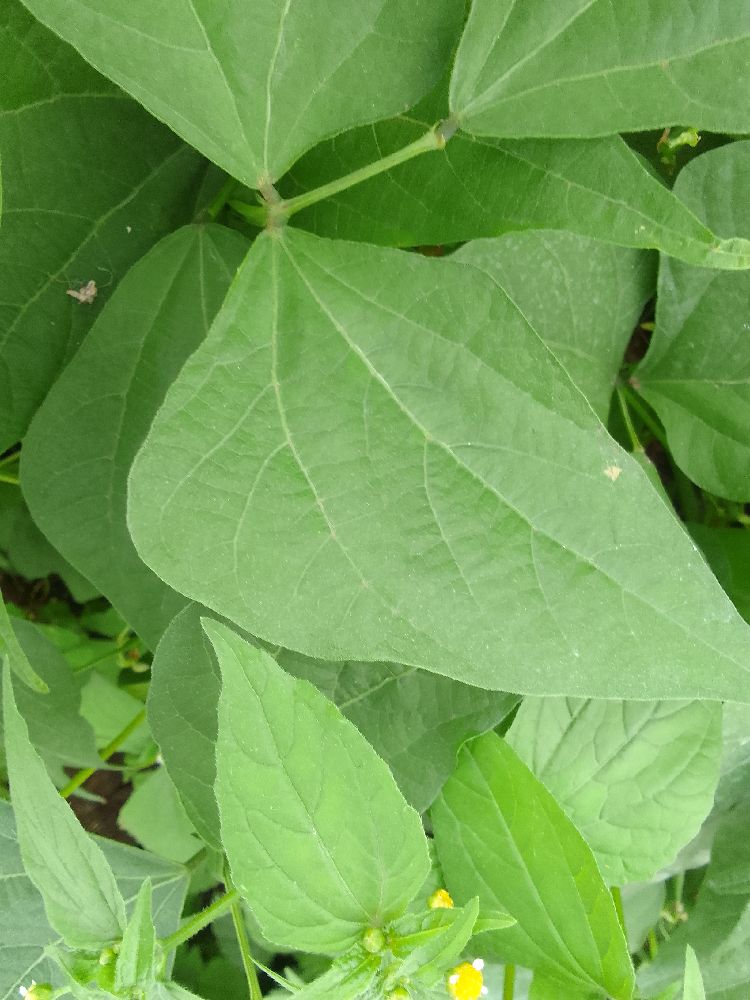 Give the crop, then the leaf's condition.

common bean, healthy
